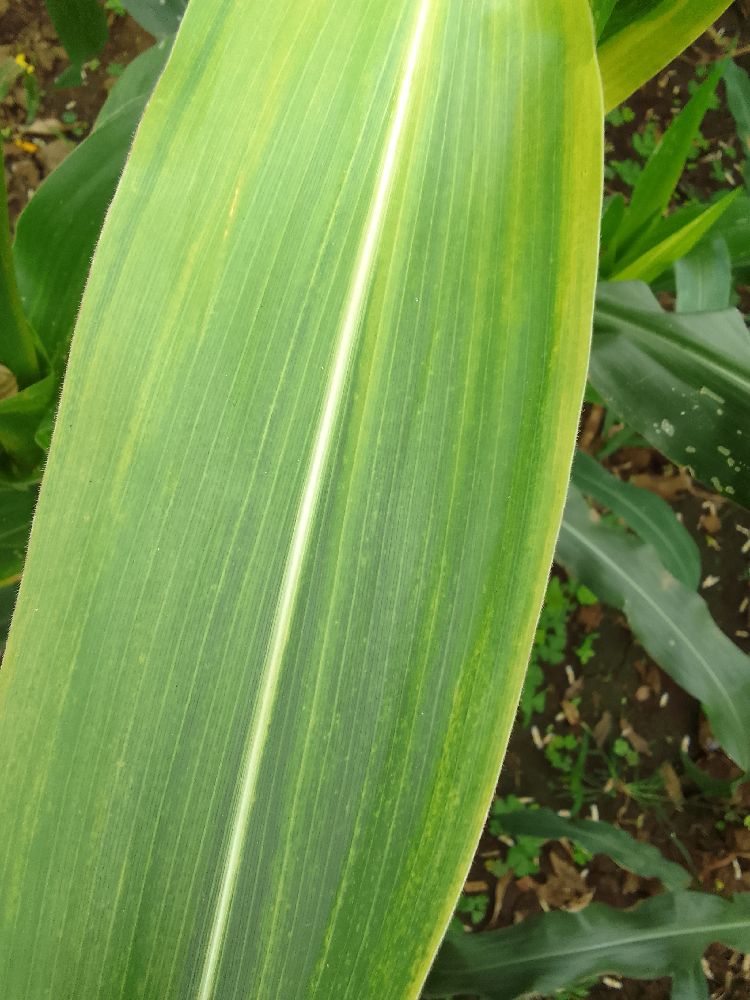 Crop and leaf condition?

maize, maize lethal necrosis
